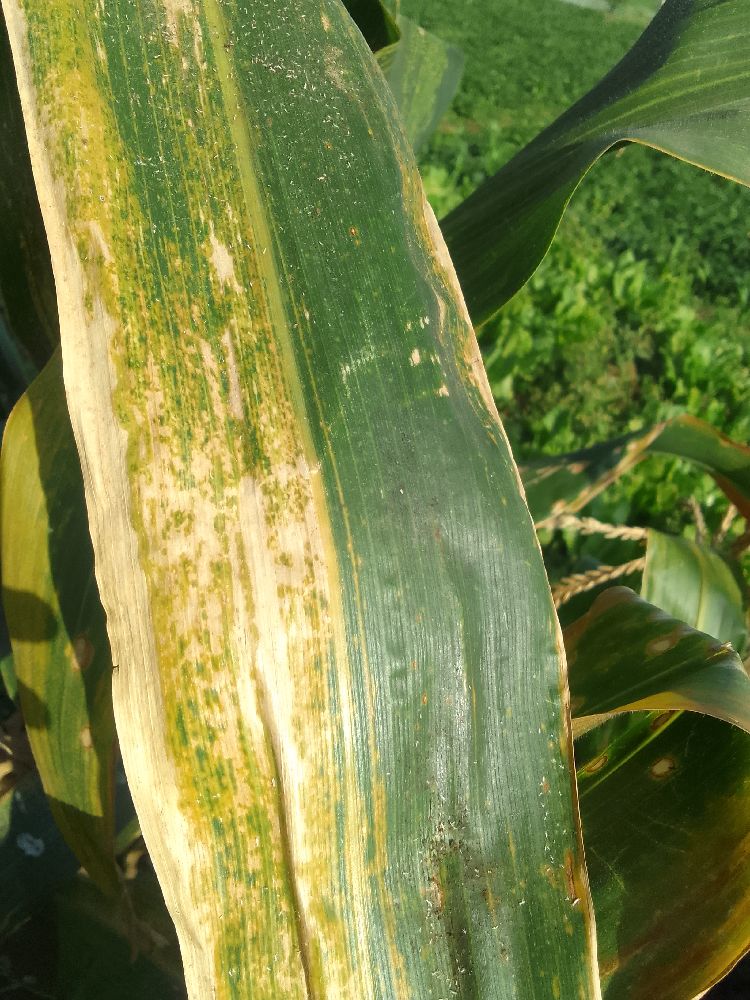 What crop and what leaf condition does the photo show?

maize, maize lethal necrosis
